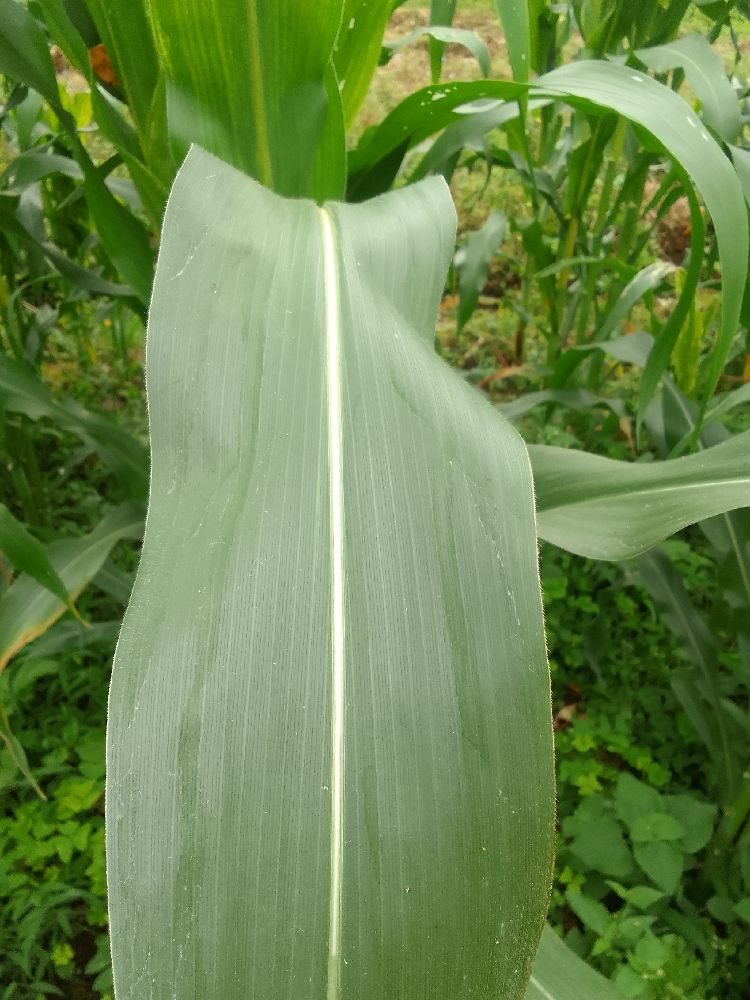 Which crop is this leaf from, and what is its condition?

maize, healthy
